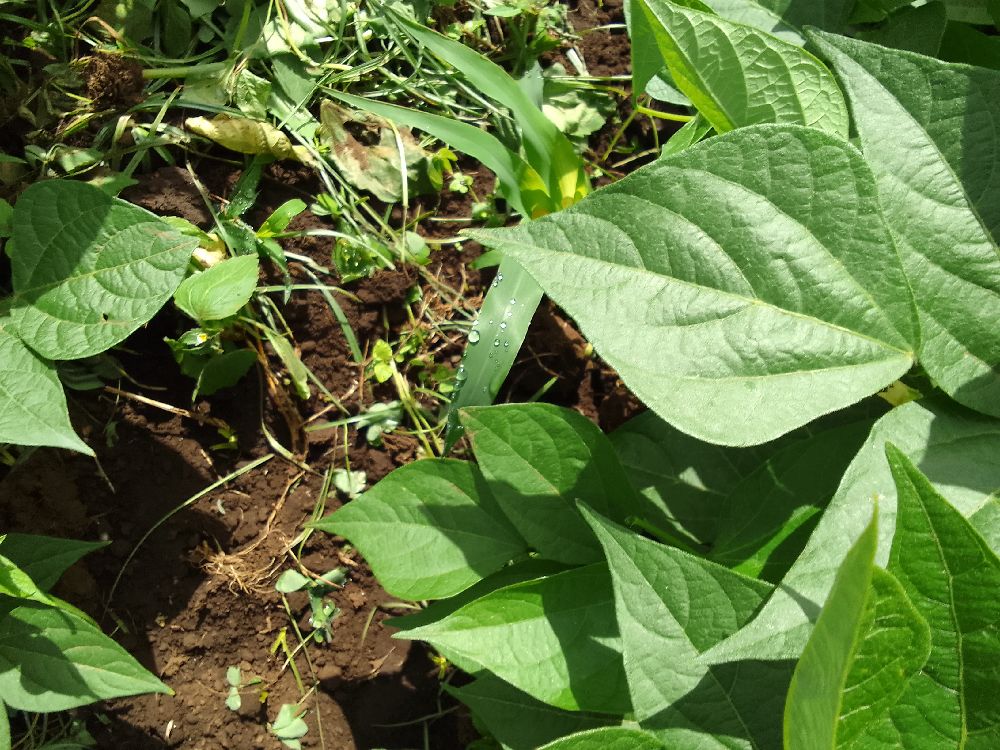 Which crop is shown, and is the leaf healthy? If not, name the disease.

common bean, healthy
